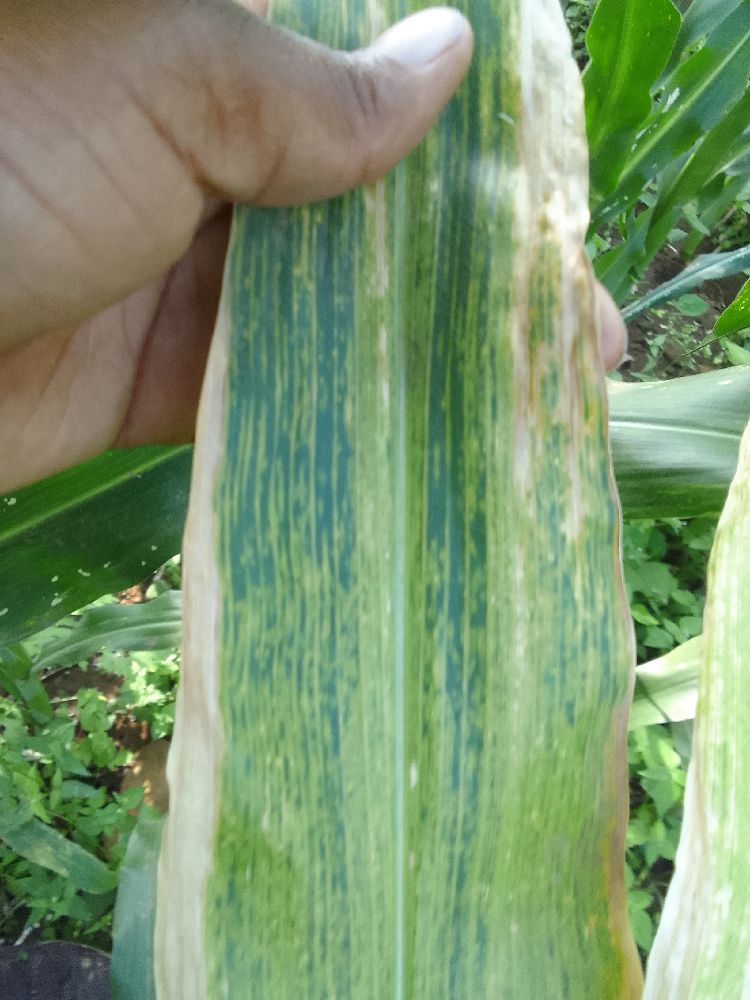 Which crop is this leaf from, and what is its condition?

maize, maize lethal necrosis
